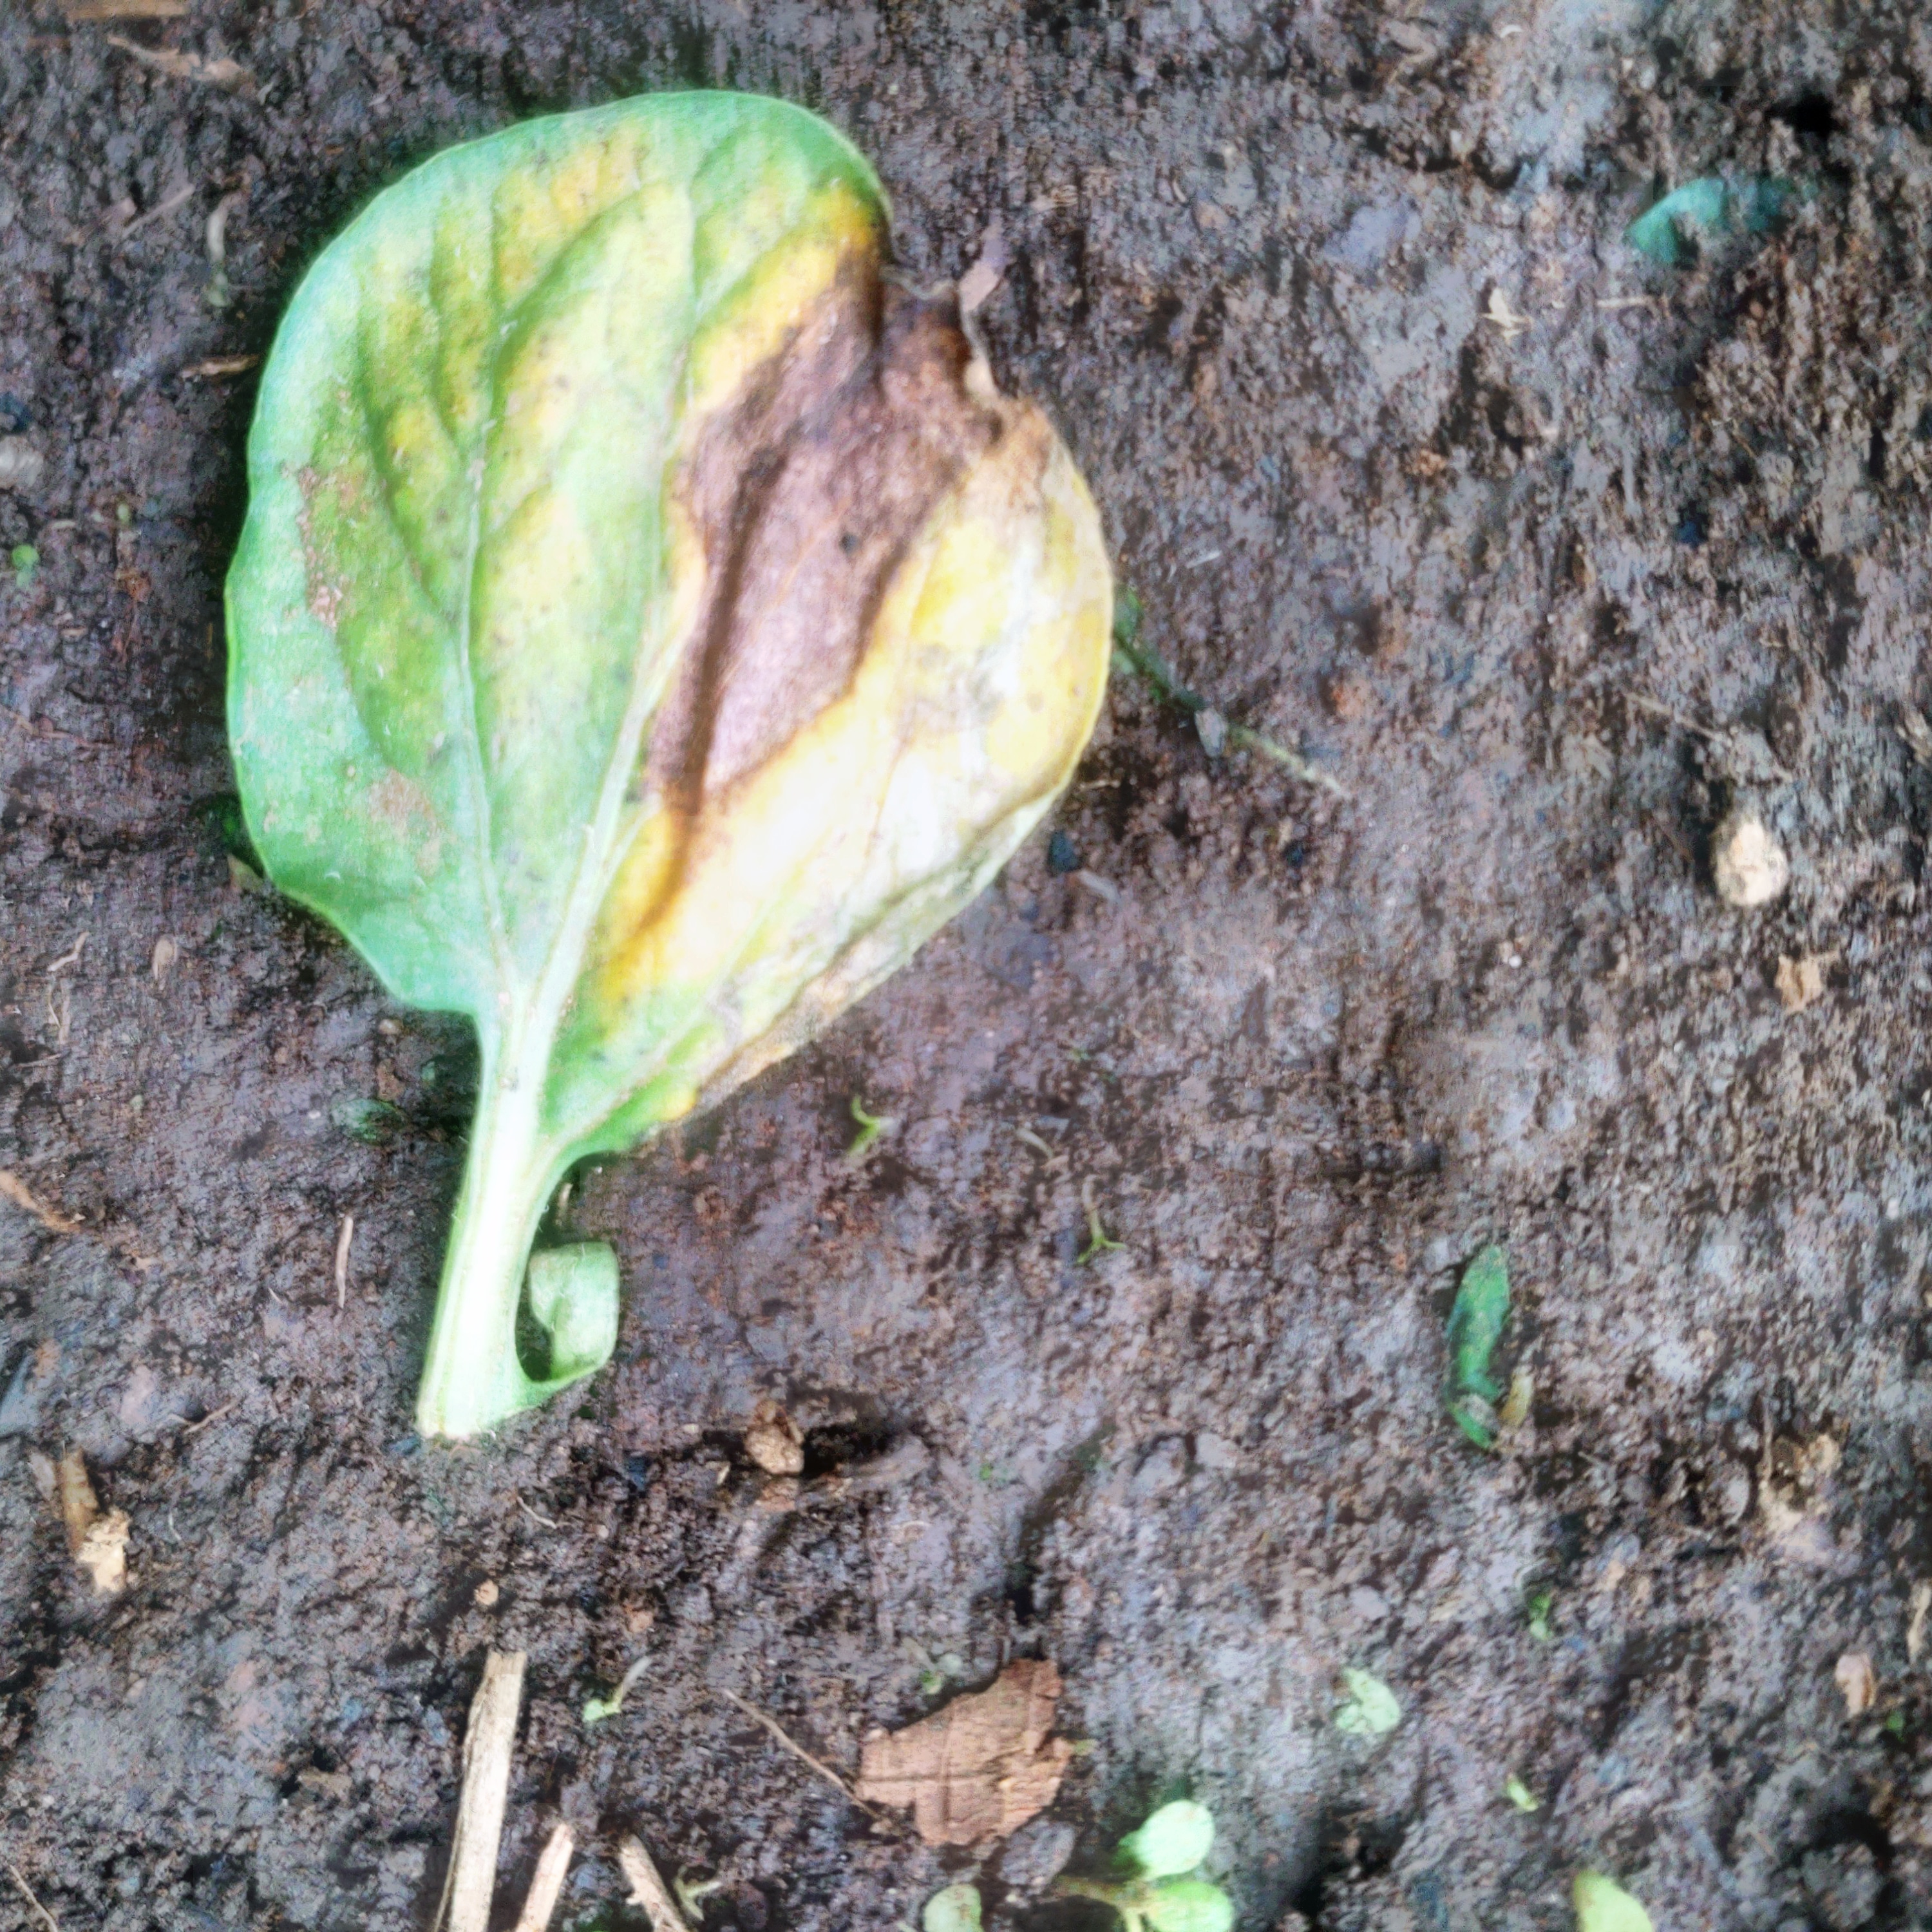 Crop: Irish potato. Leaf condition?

late blight
